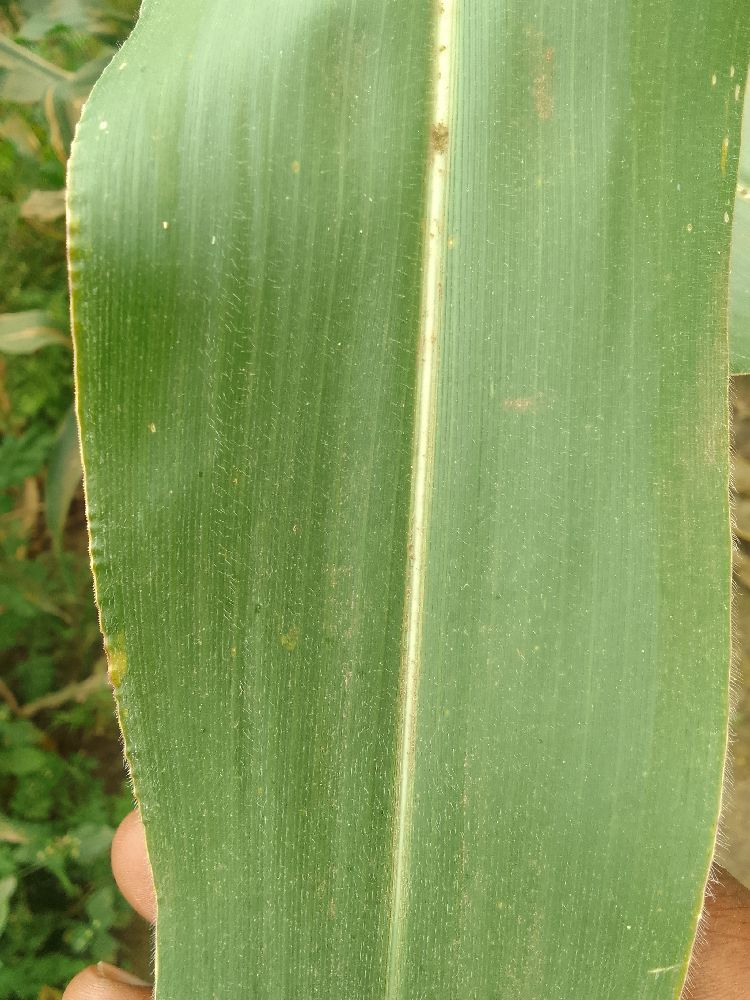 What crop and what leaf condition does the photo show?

maize, healthy
